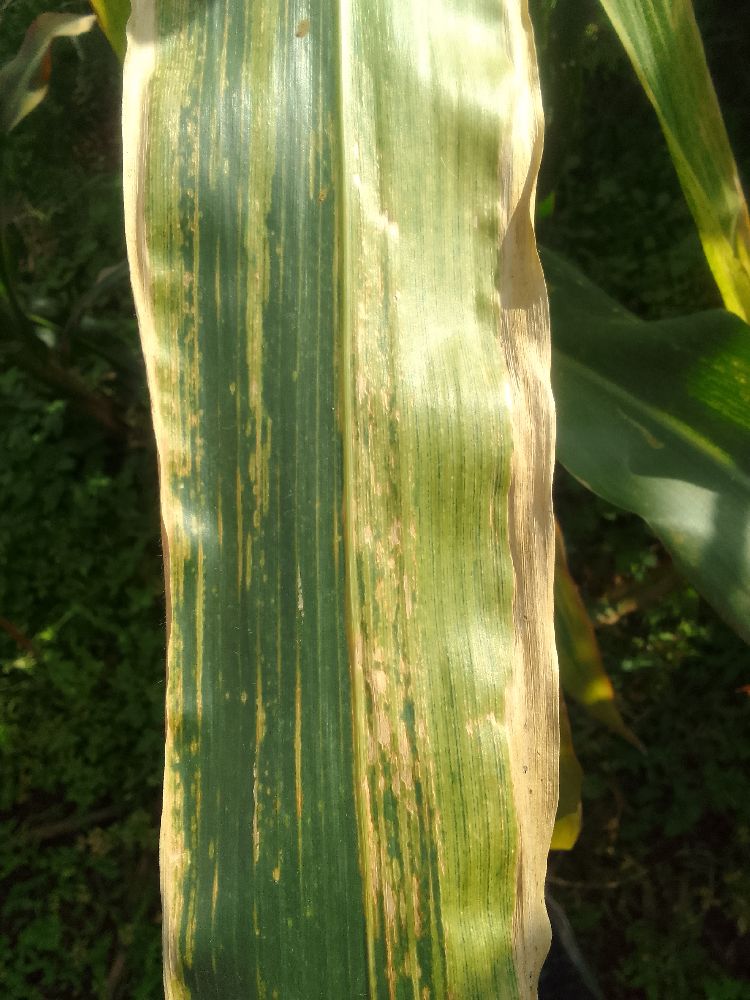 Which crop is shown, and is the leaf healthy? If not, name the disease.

maize, maize lethal necrosis
